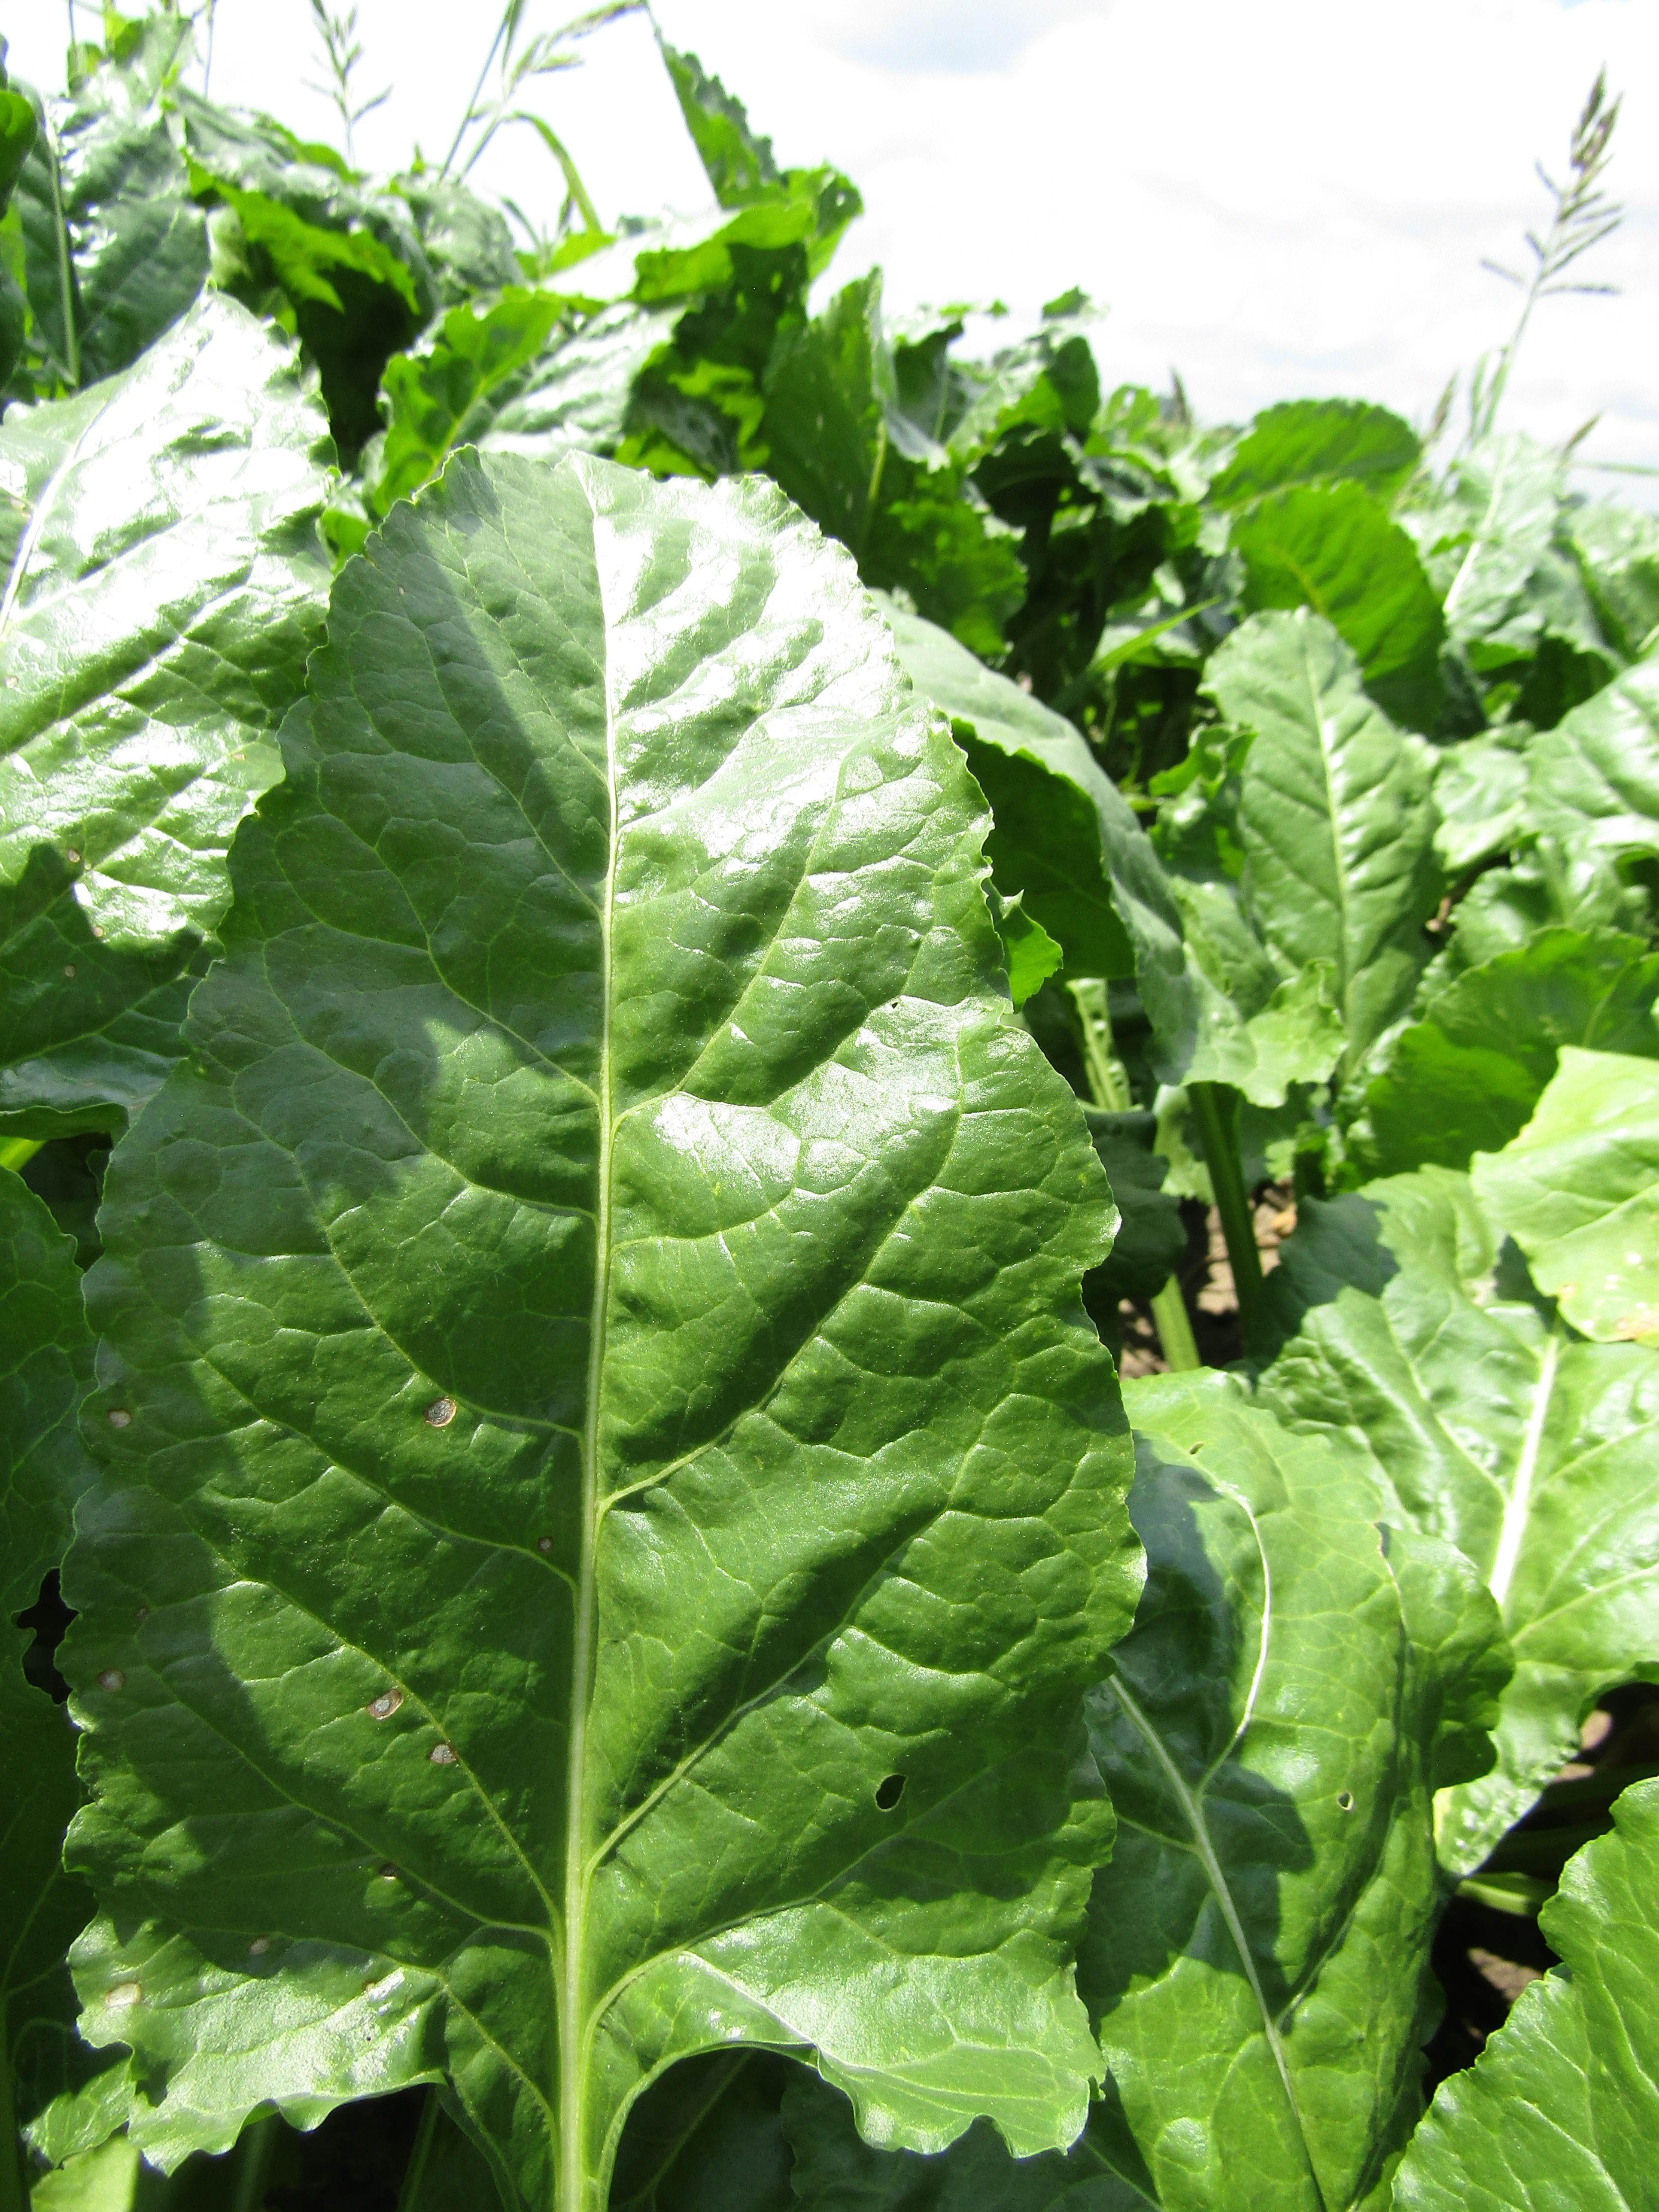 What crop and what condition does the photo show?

beet, cercospora
